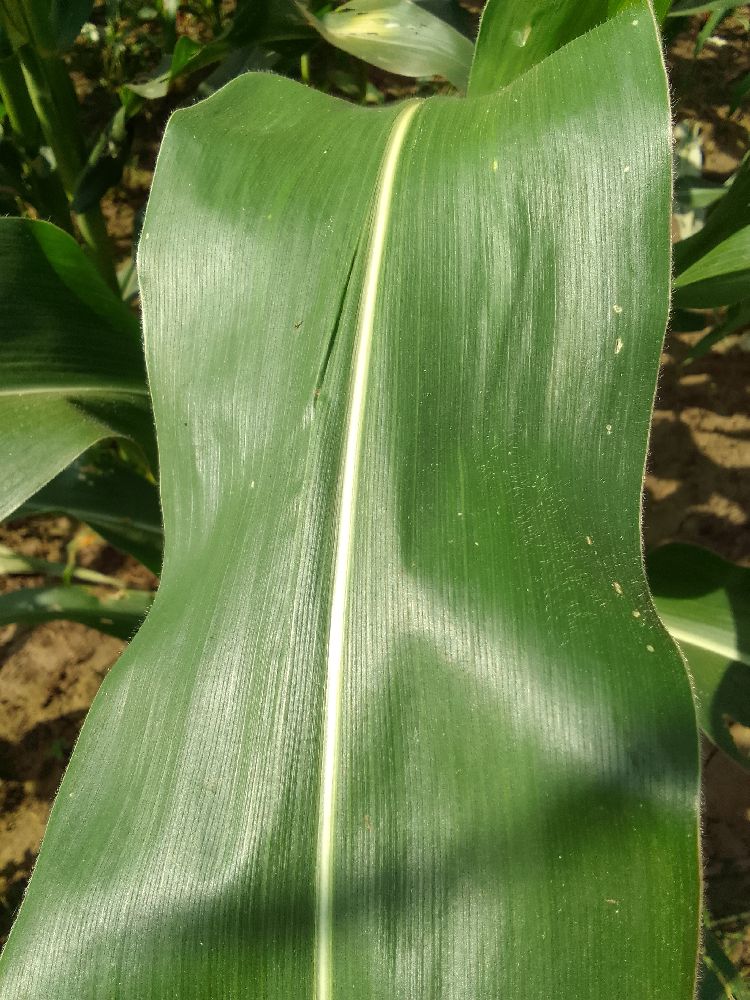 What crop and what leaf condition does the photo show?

maize, healthy
